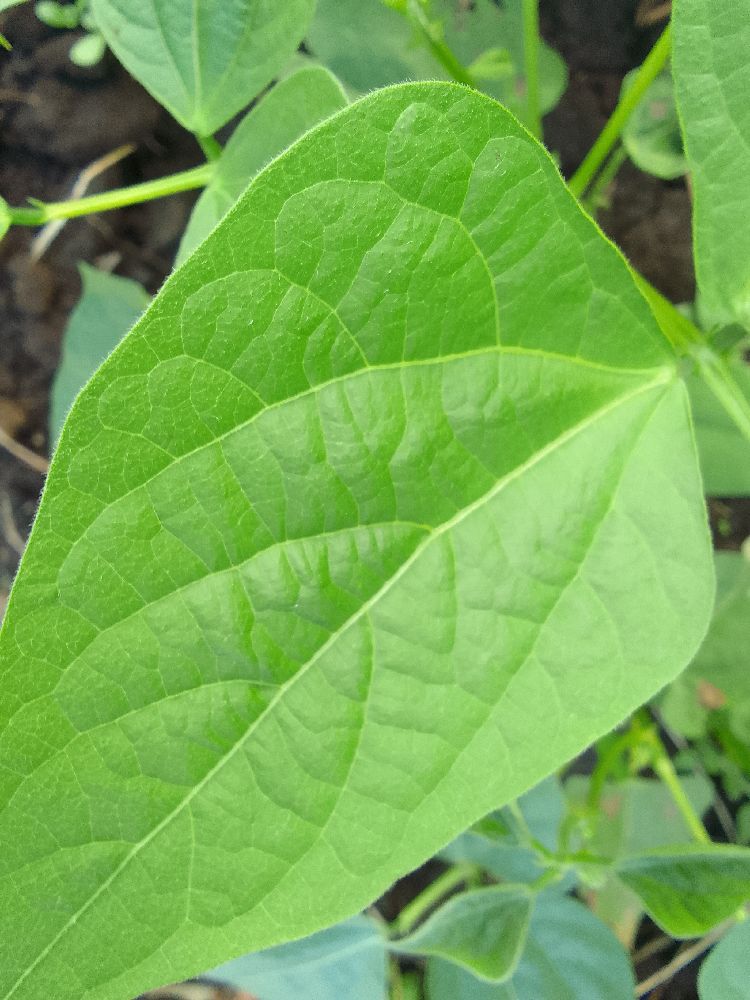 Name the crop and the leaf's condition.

common bean, healthy
